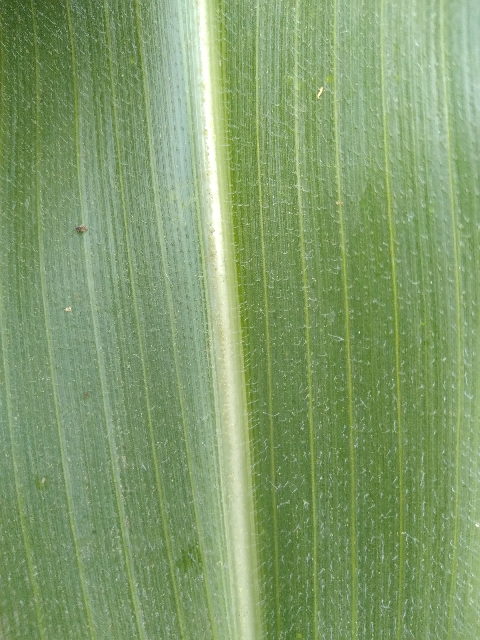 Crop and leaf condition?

maize, healthy
